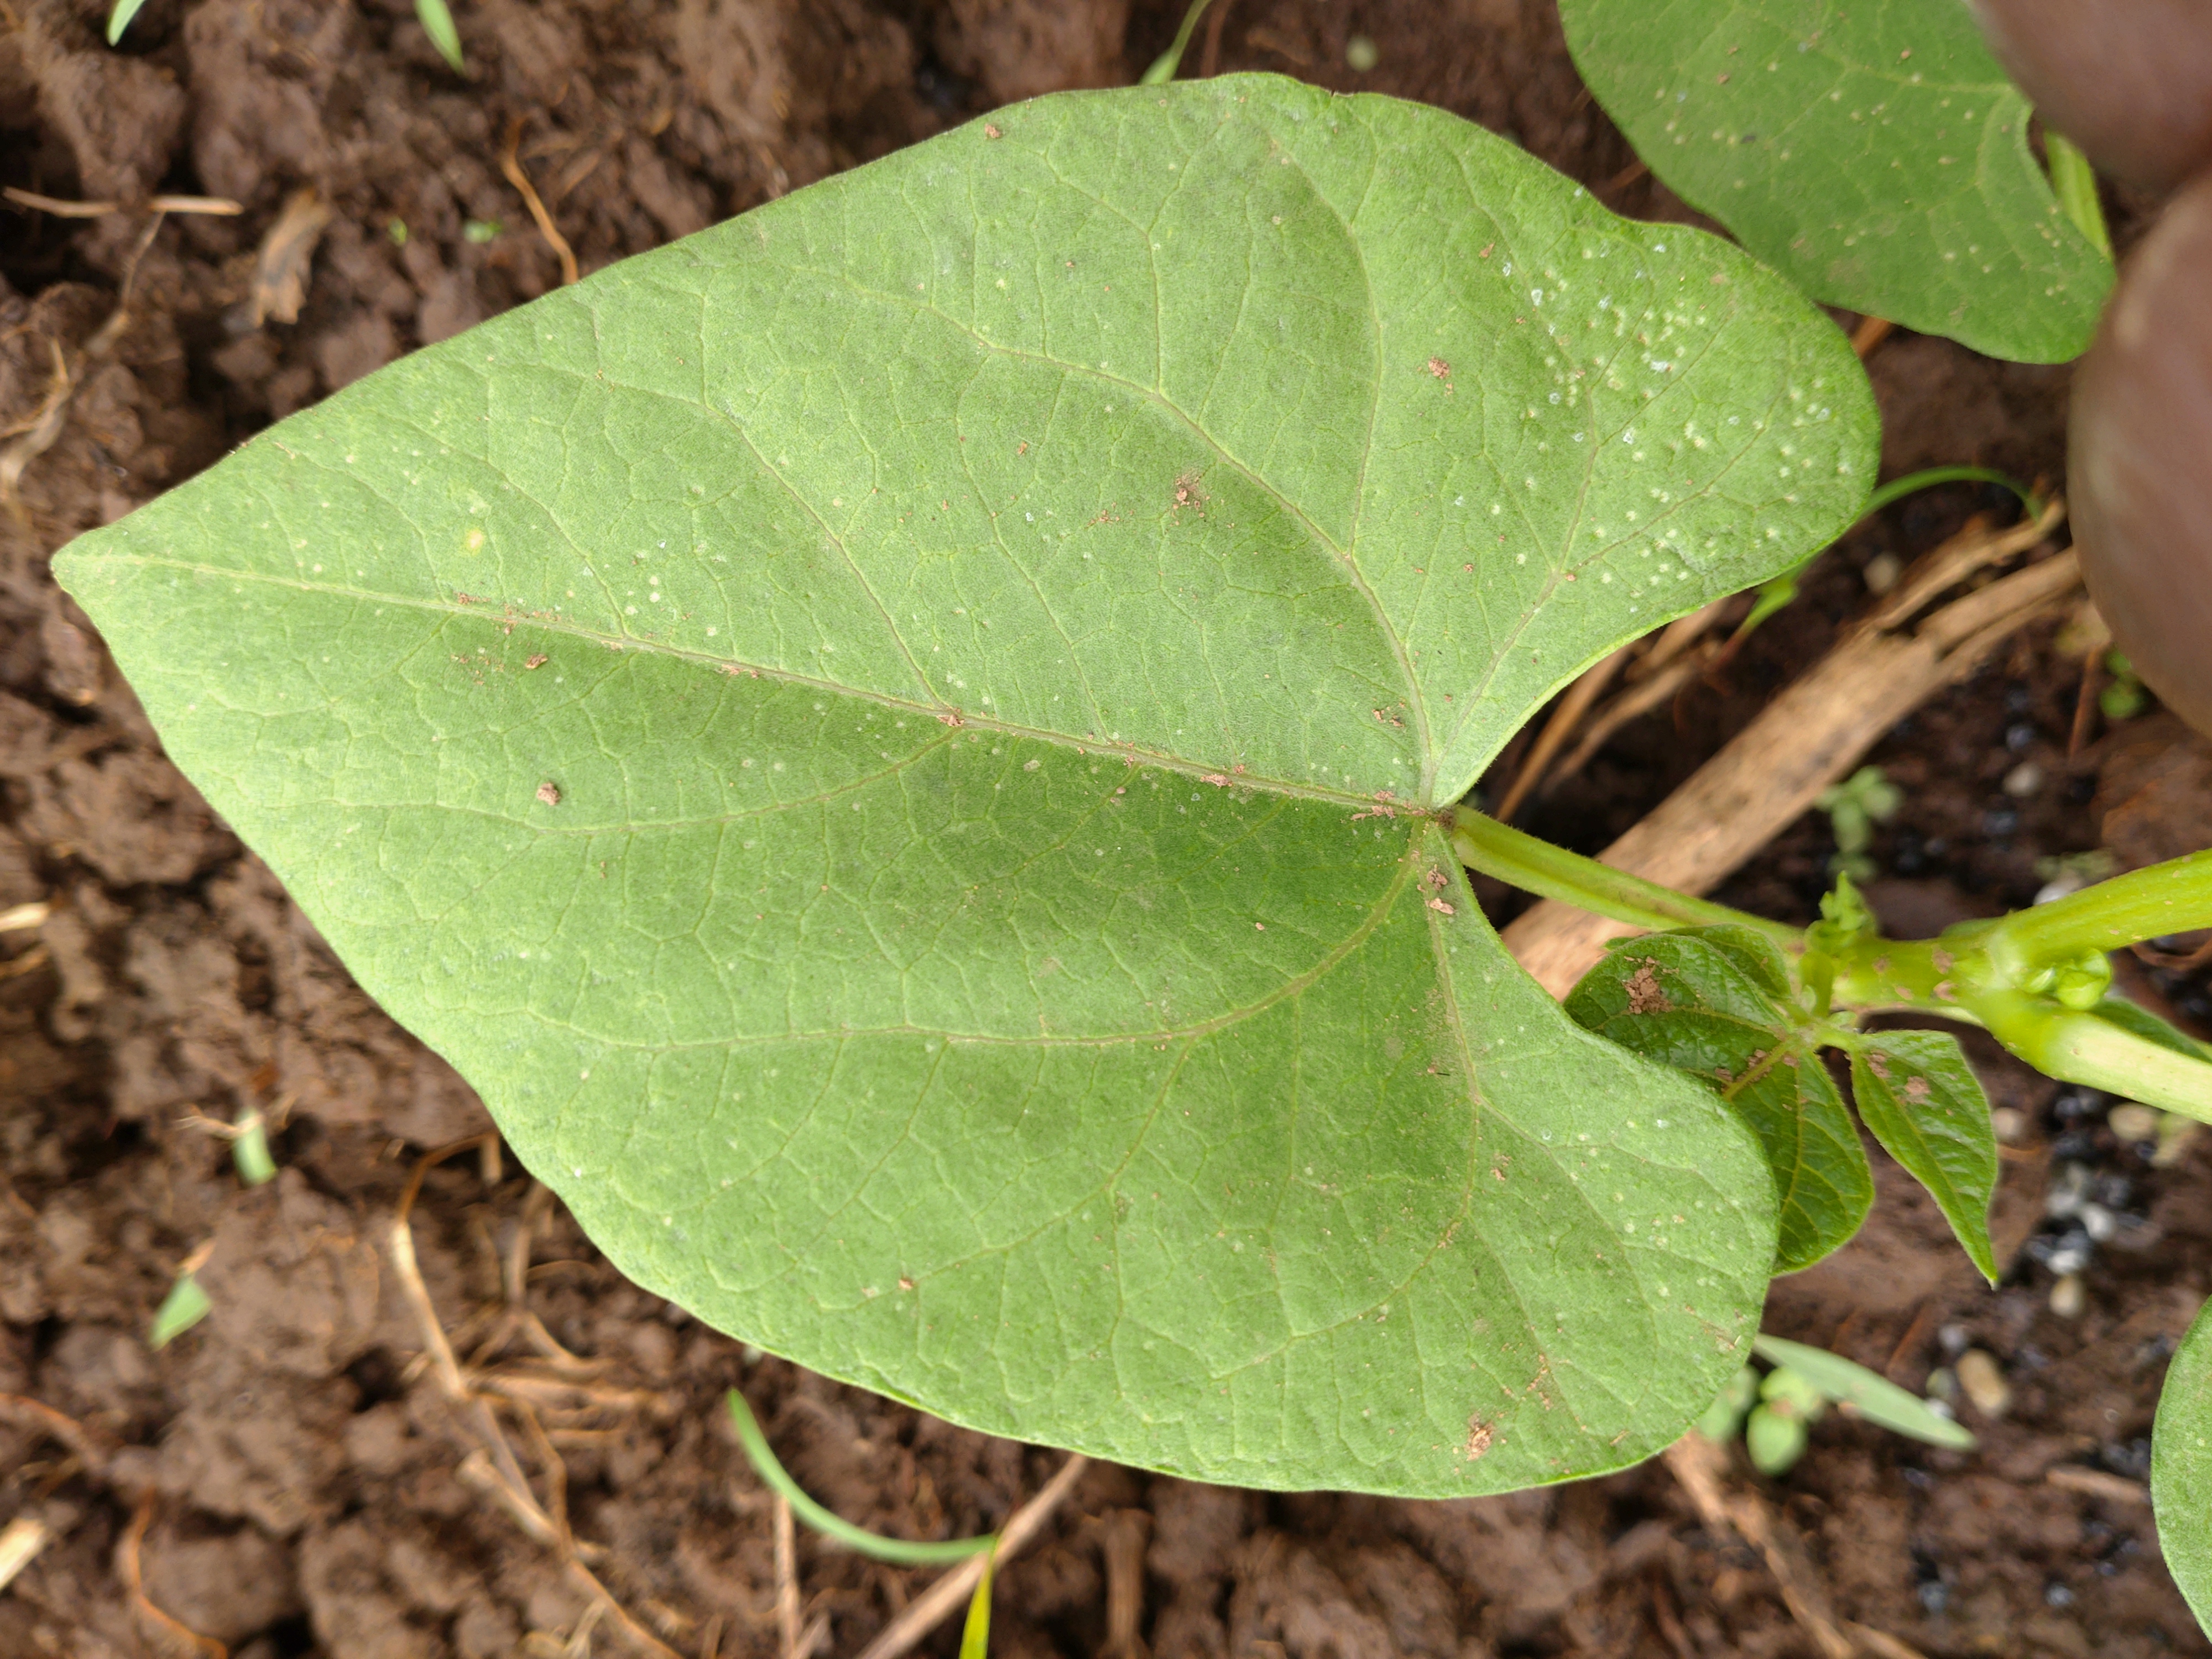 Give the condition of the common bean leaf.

healthy
